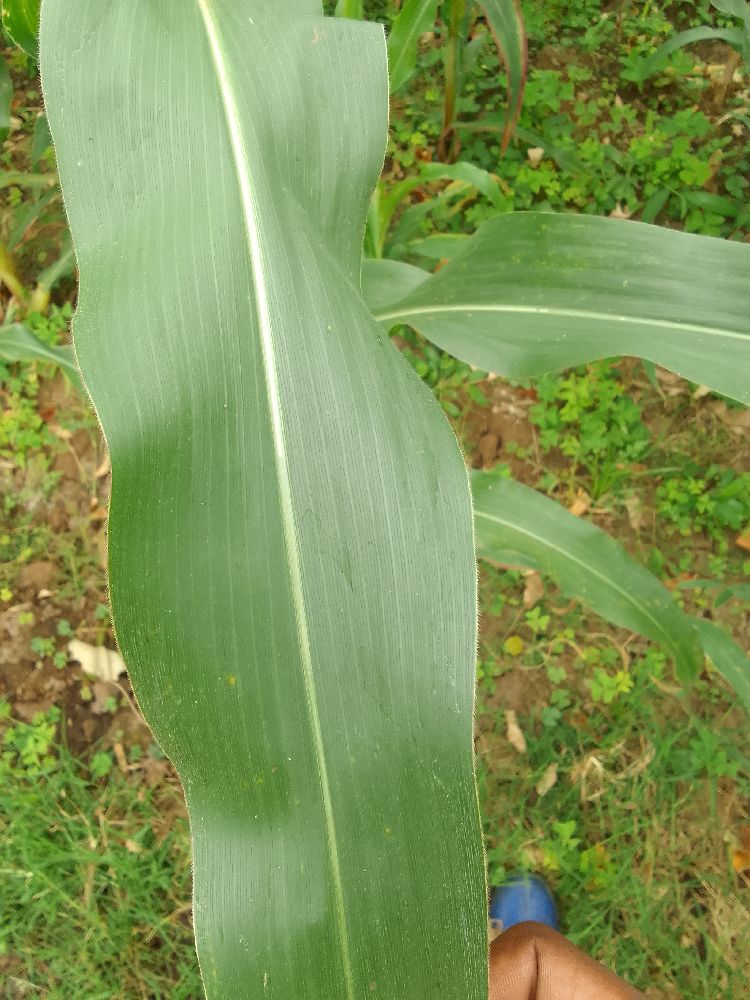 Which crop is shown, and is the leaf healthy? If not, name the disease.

maize, healthy
